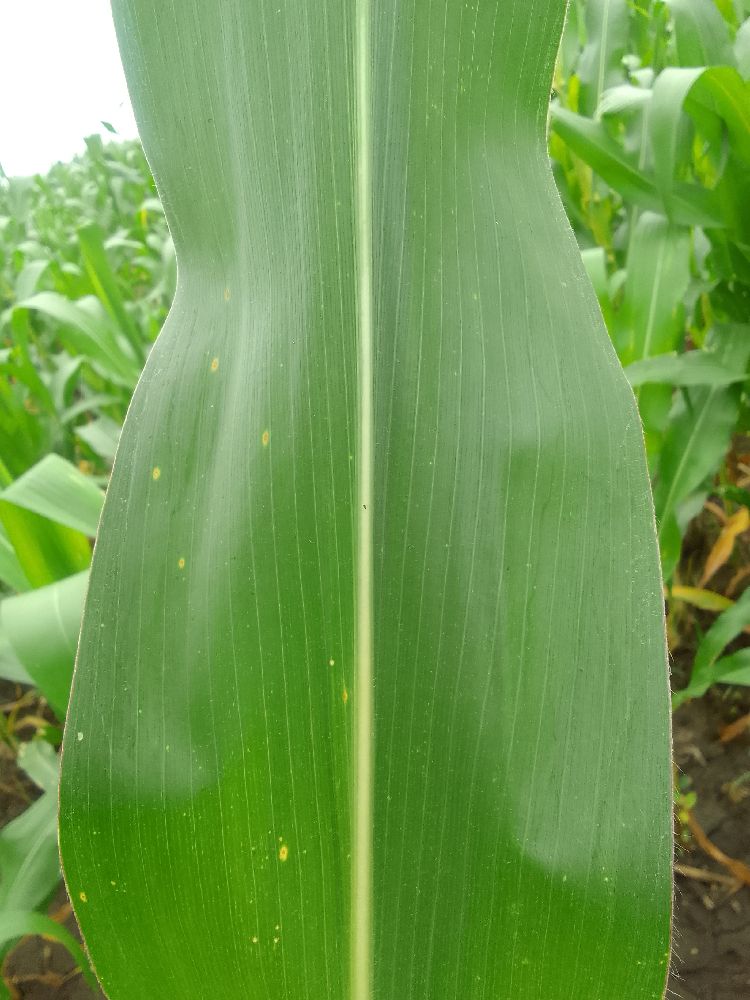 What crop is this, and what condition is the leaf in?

maize, healthy
